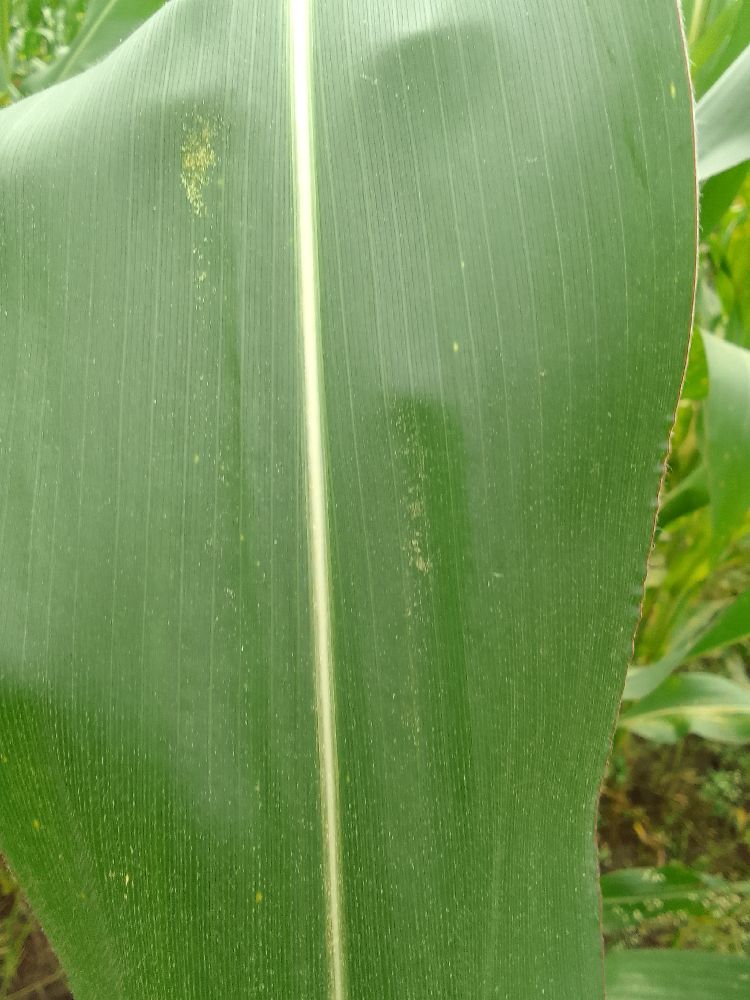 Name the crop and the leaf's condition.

maize, healthy
